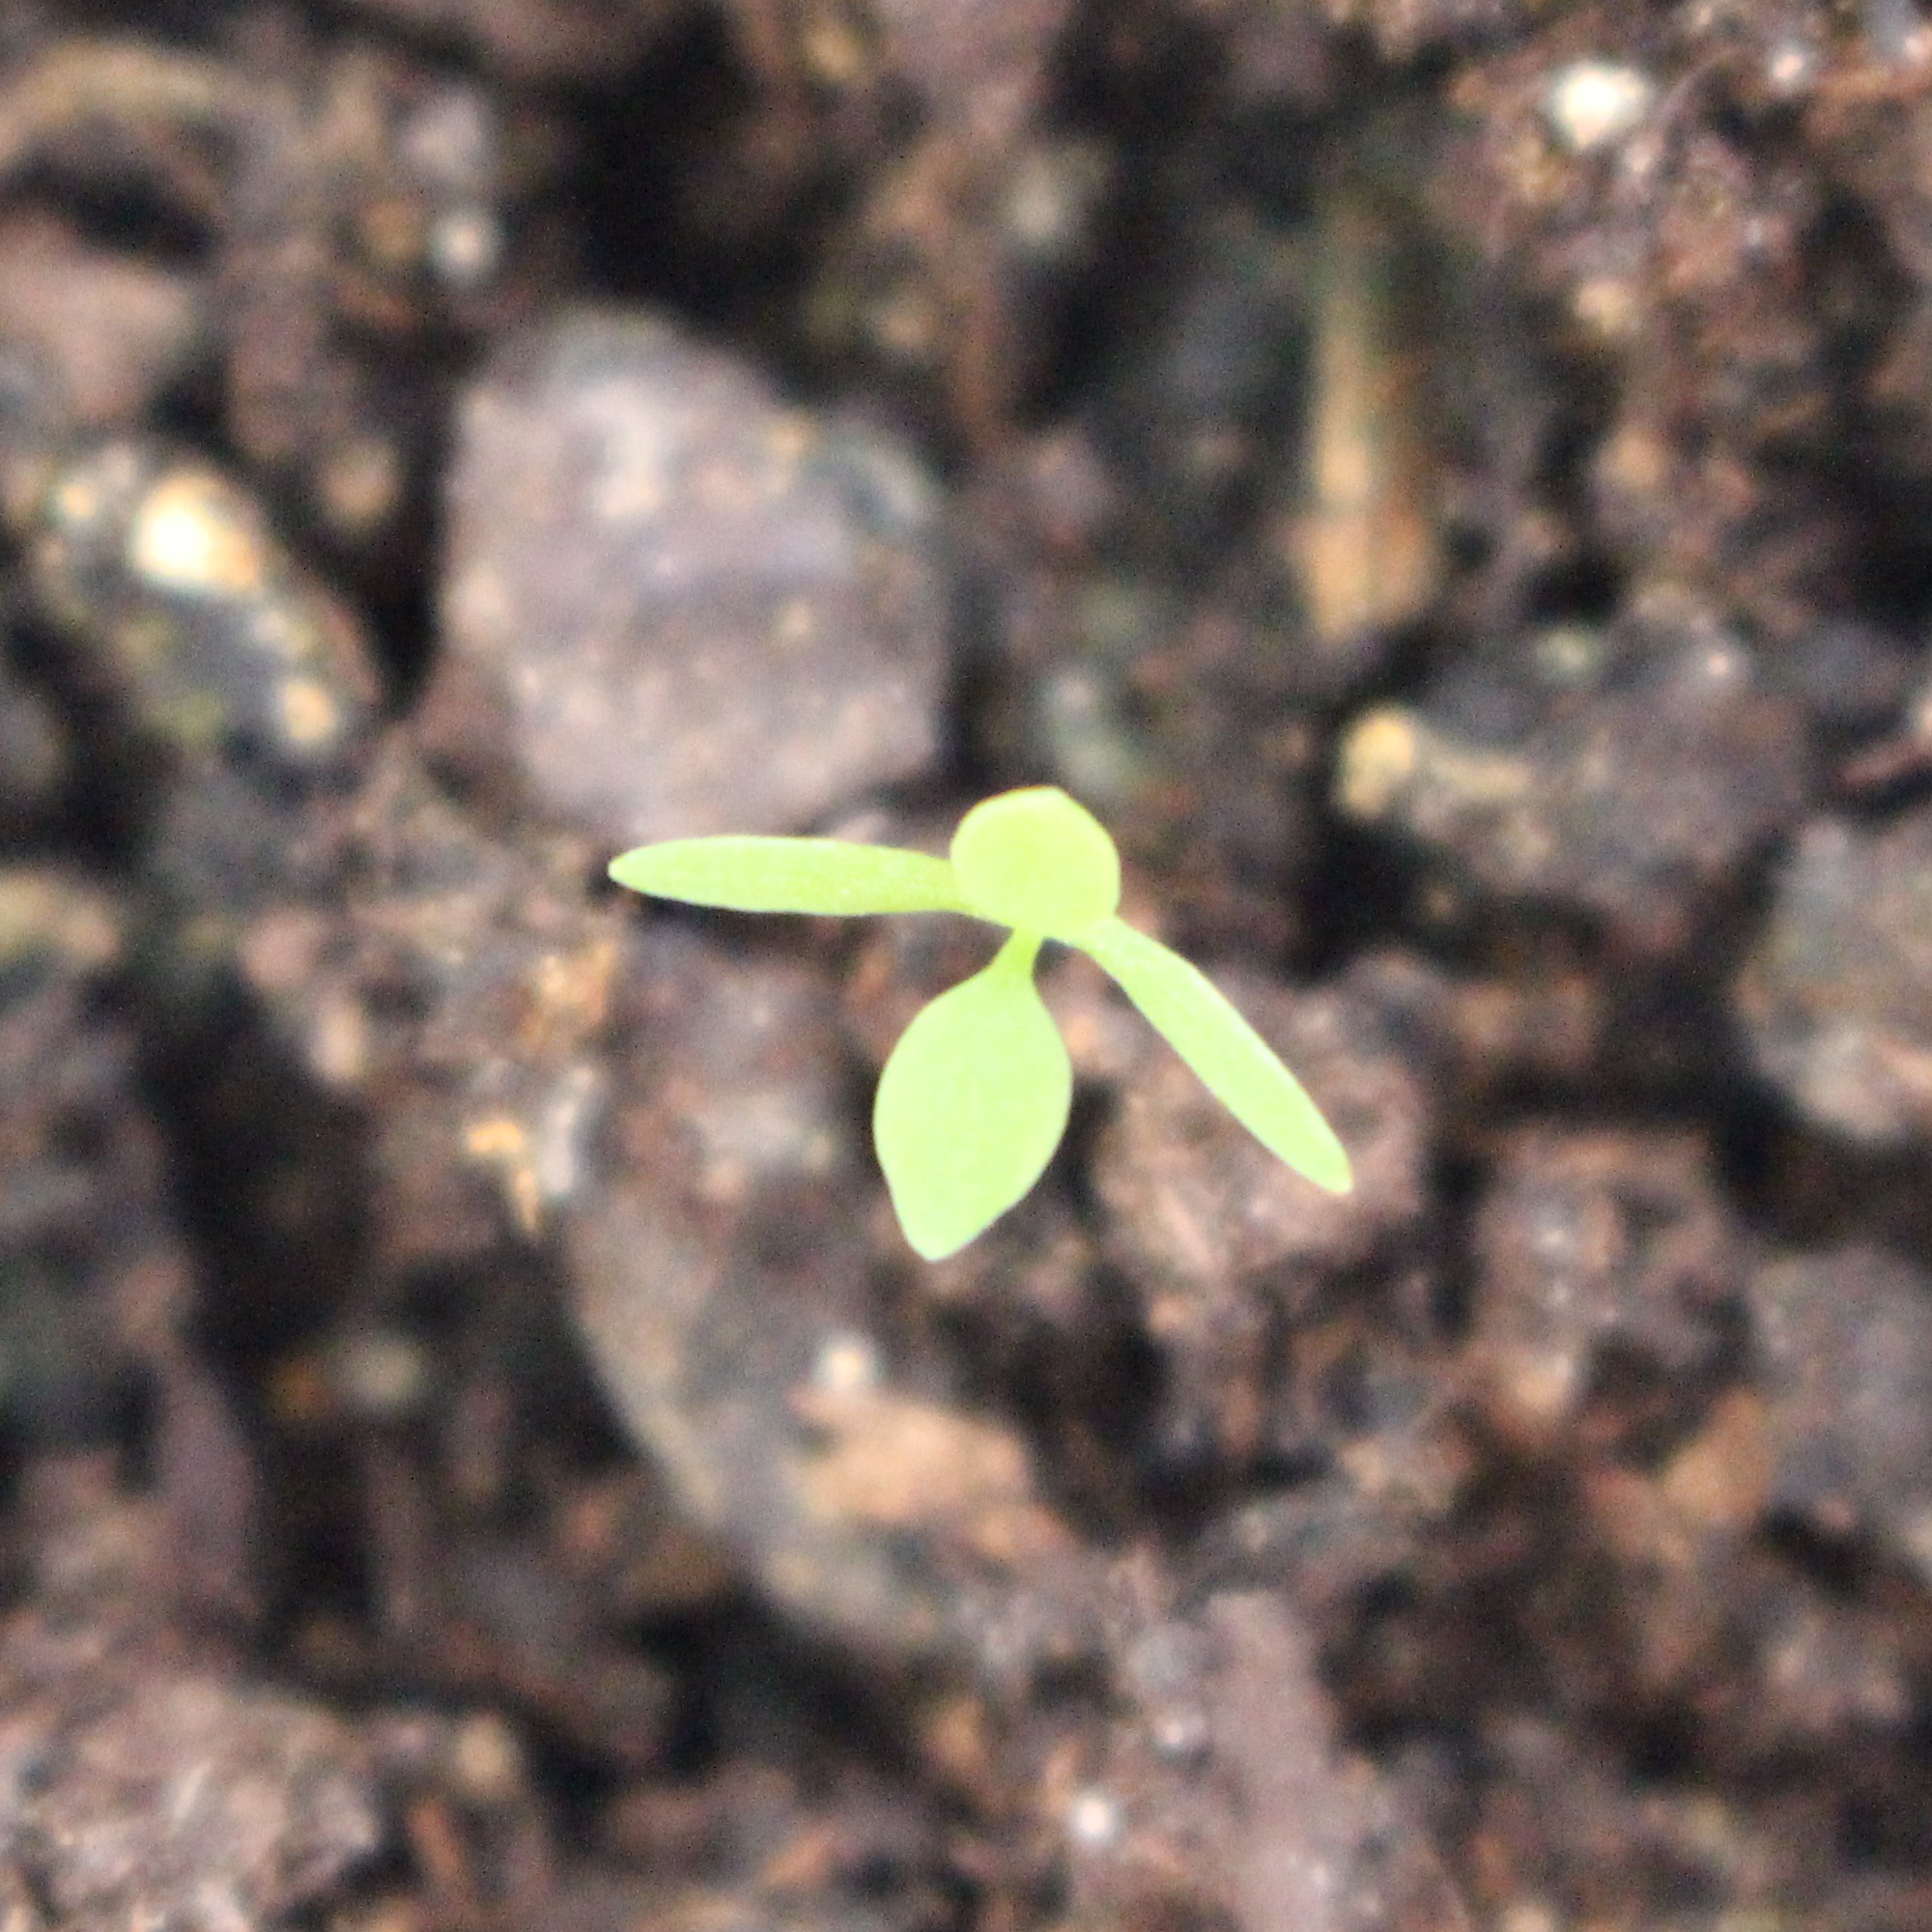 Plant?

Papaver rhoeas
